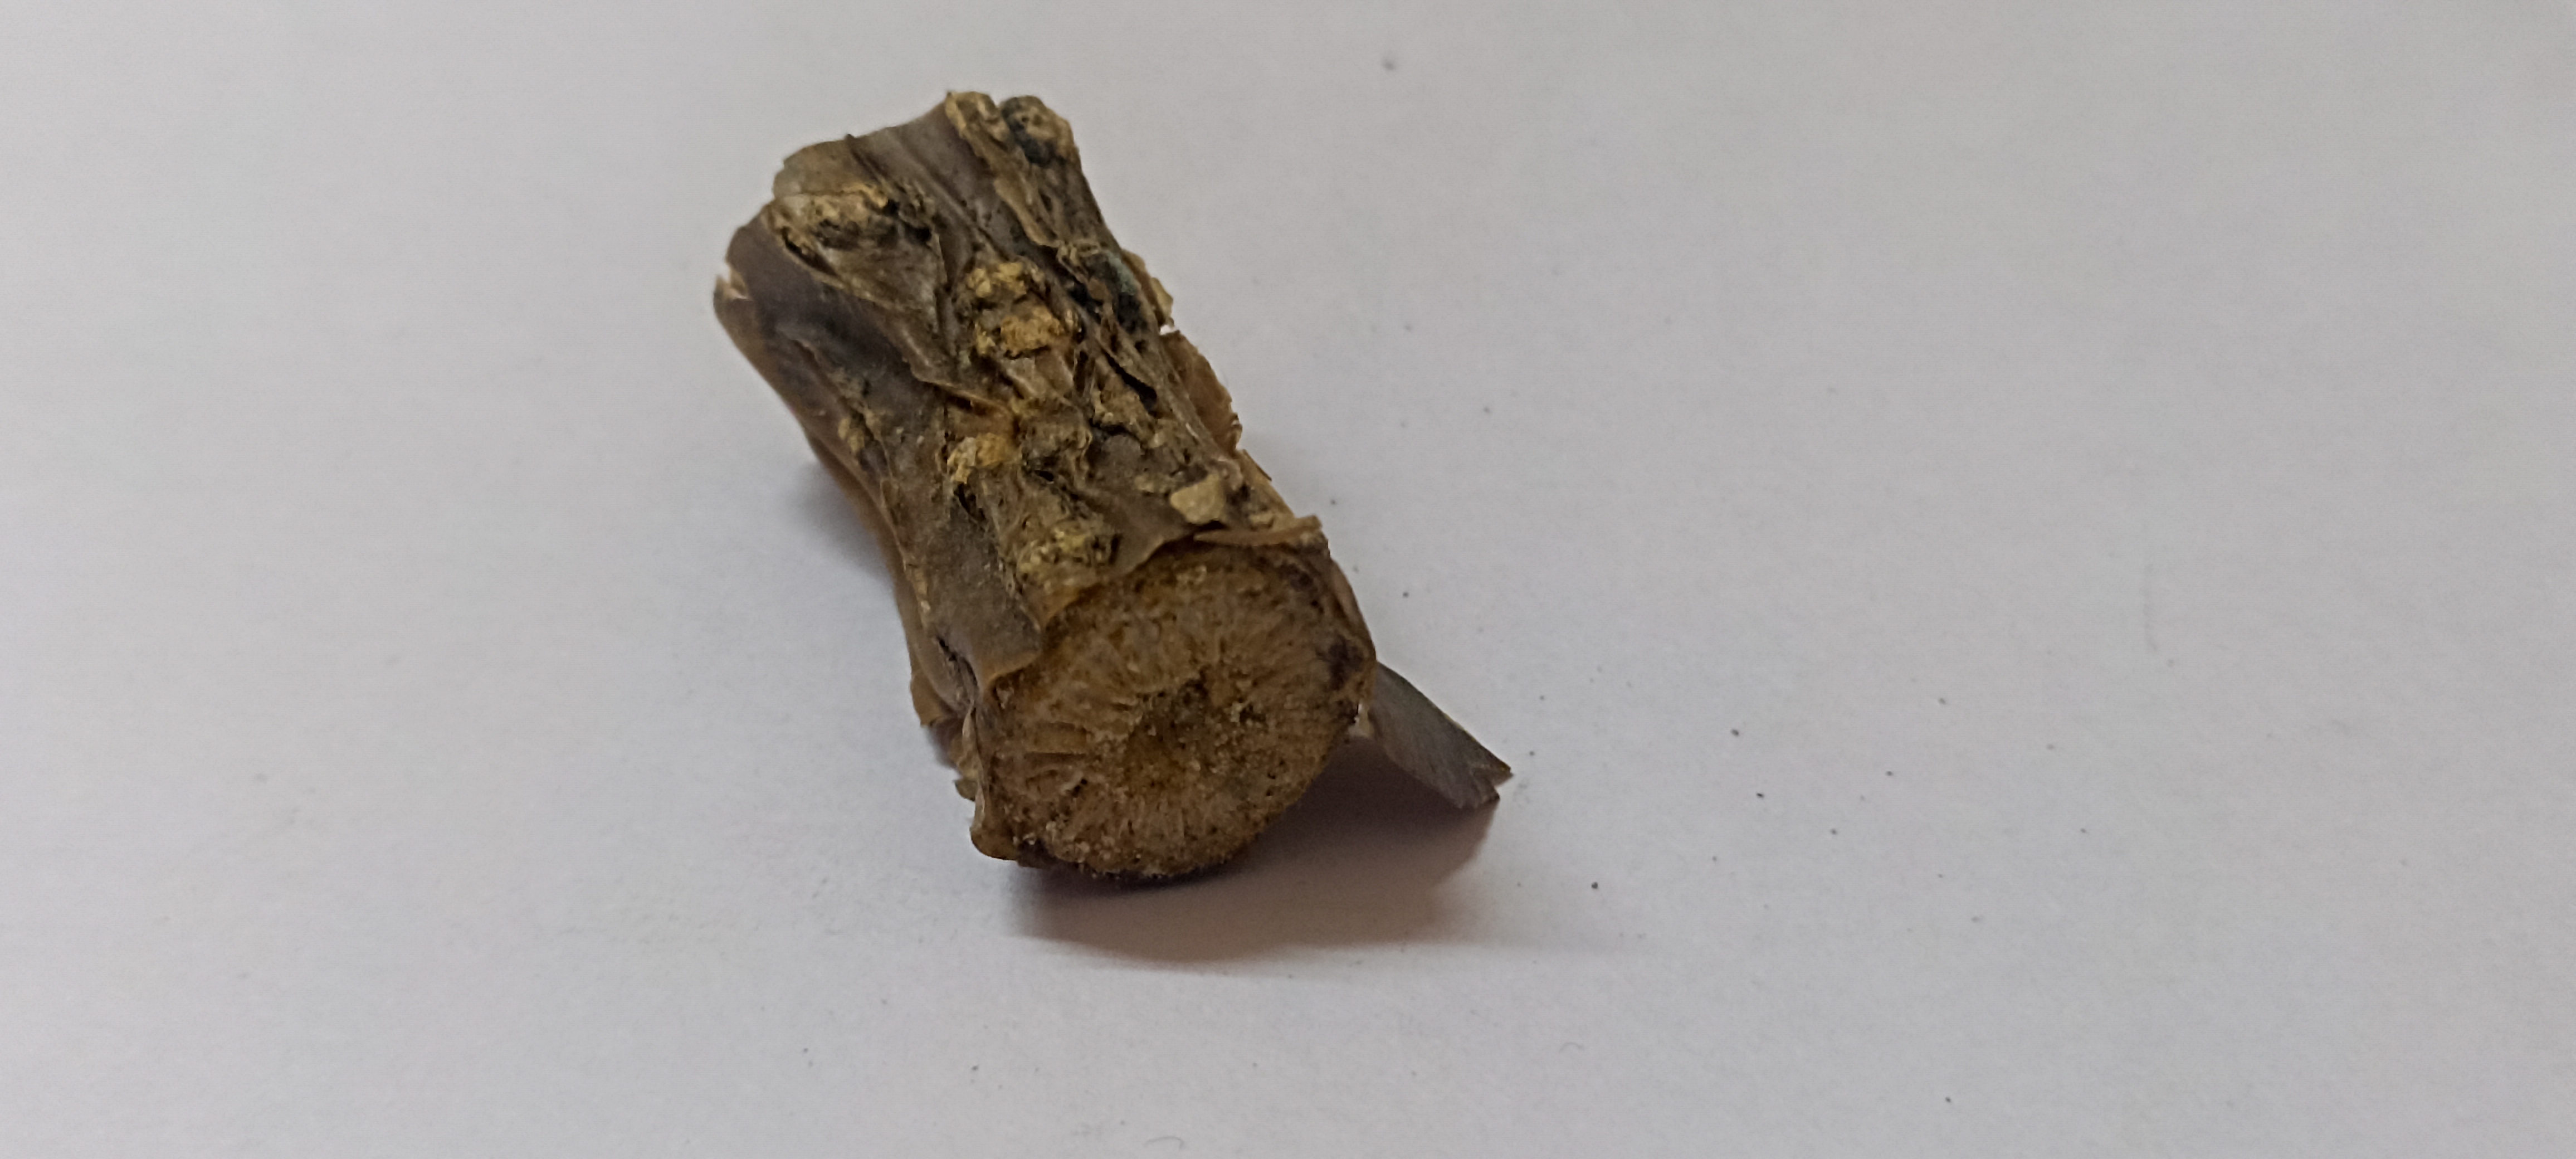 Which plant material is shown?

gulvel
